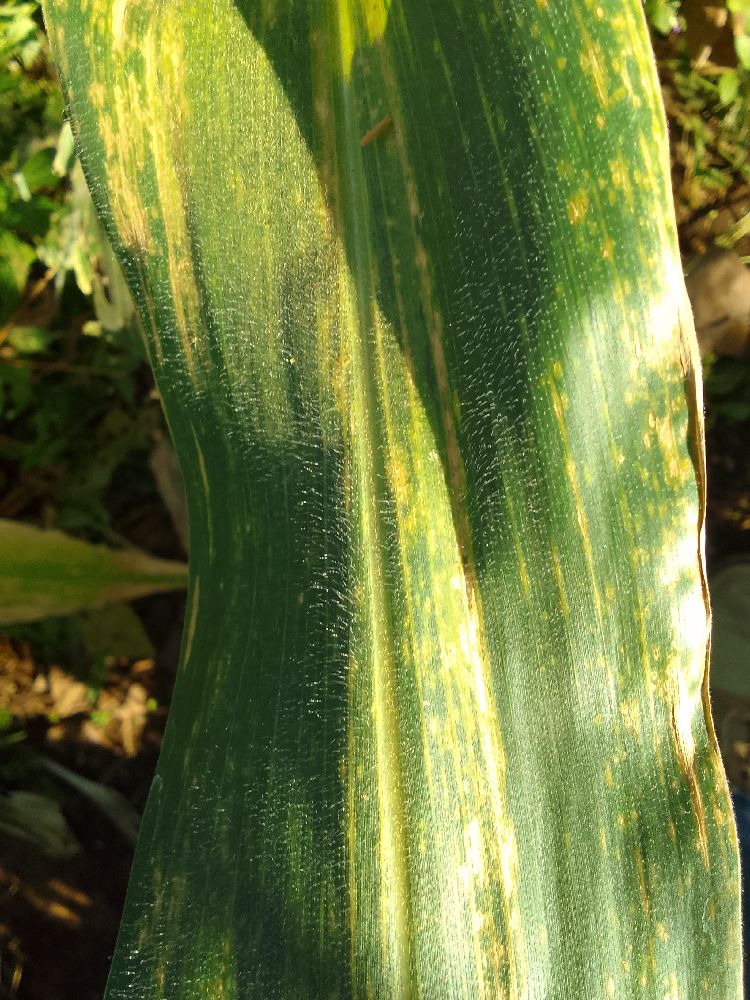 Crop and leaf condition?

maize, maize lethal necrosis
